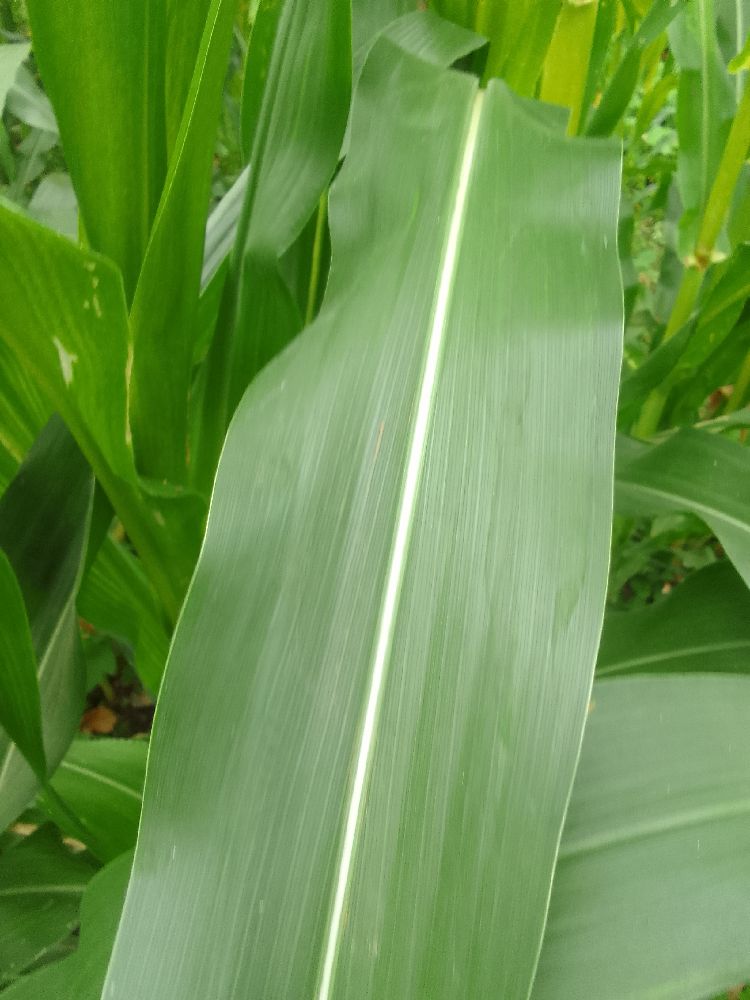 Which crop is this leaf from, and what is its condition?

maize, healthy
